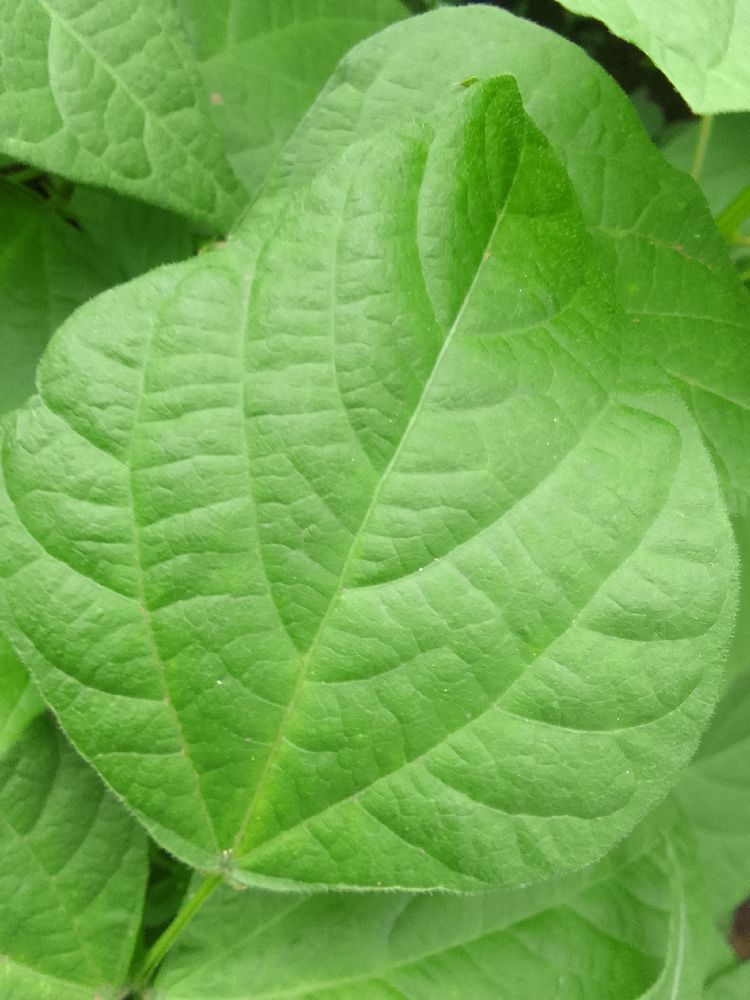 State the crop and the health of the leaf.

common bean, healthy
